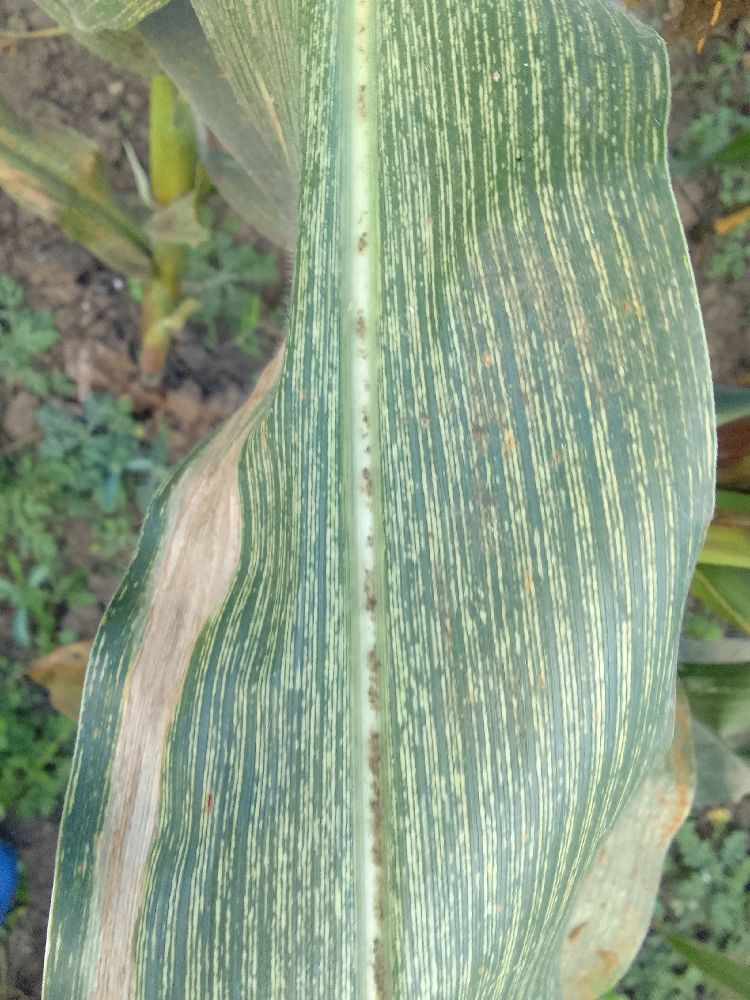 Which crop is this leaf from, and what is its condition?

maize, maize streak virus
